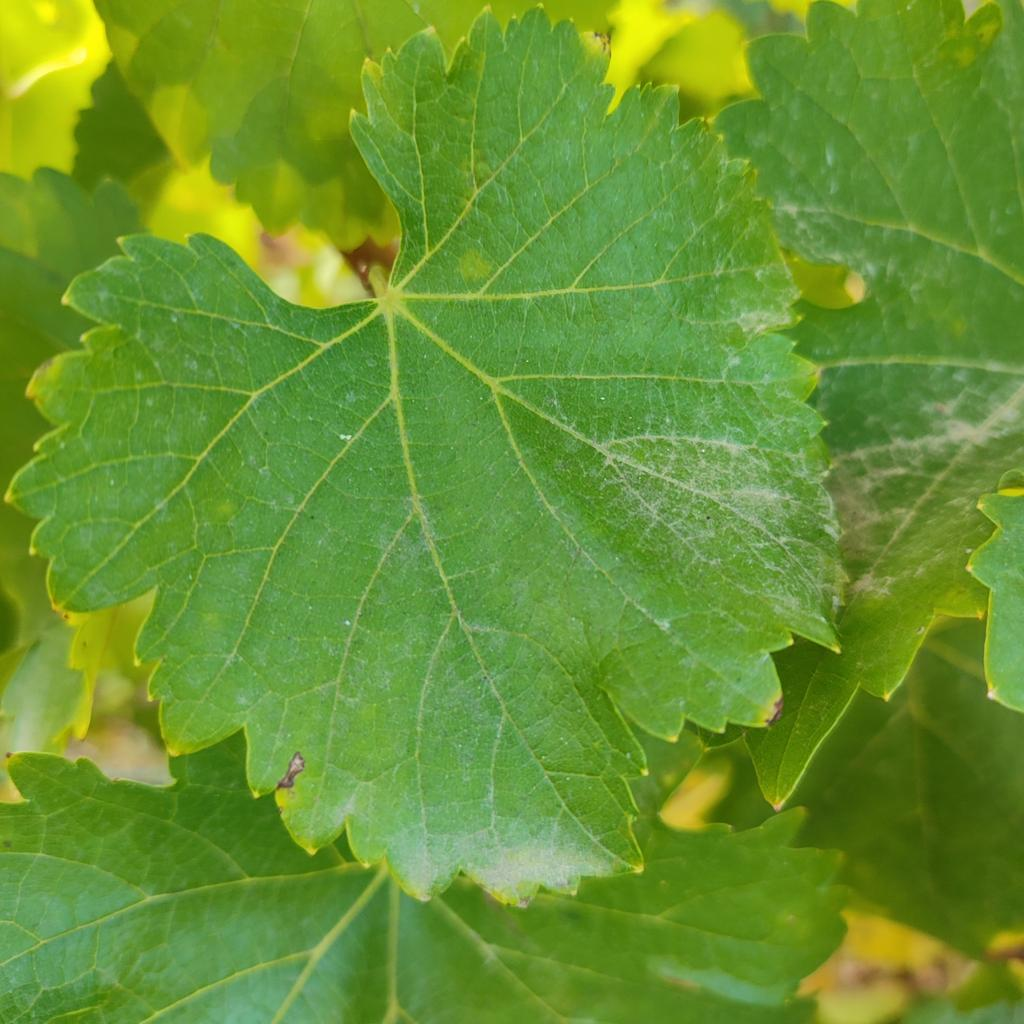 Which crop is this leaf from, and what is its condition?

grapevine, powdery mildew
